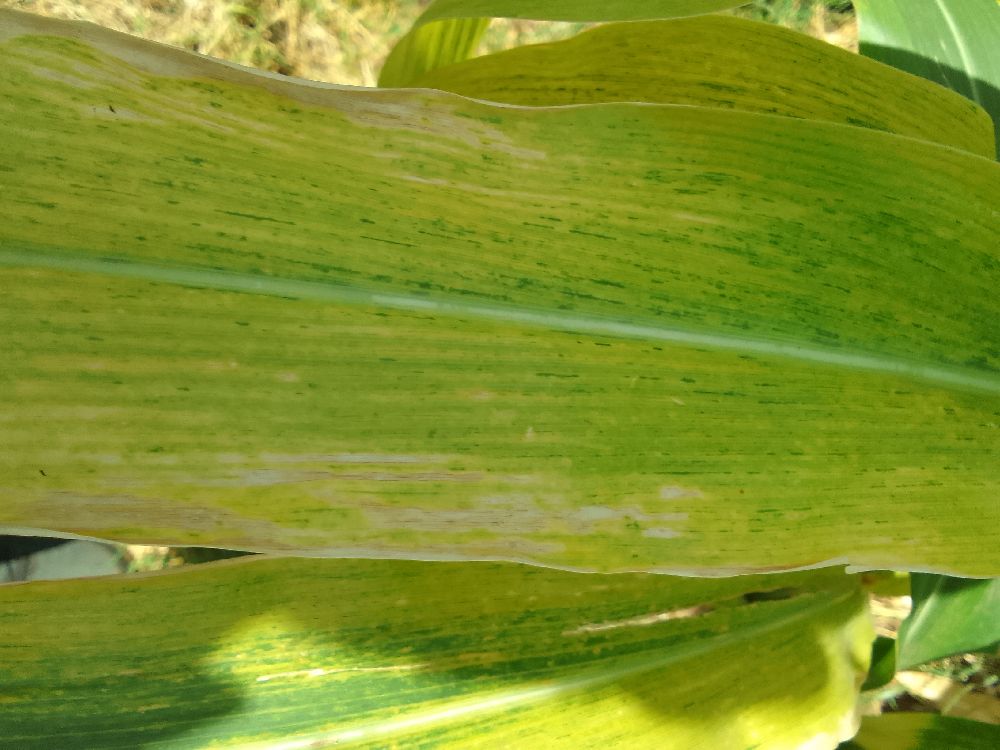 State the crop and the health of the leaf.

maize, maize lethal necrosis
